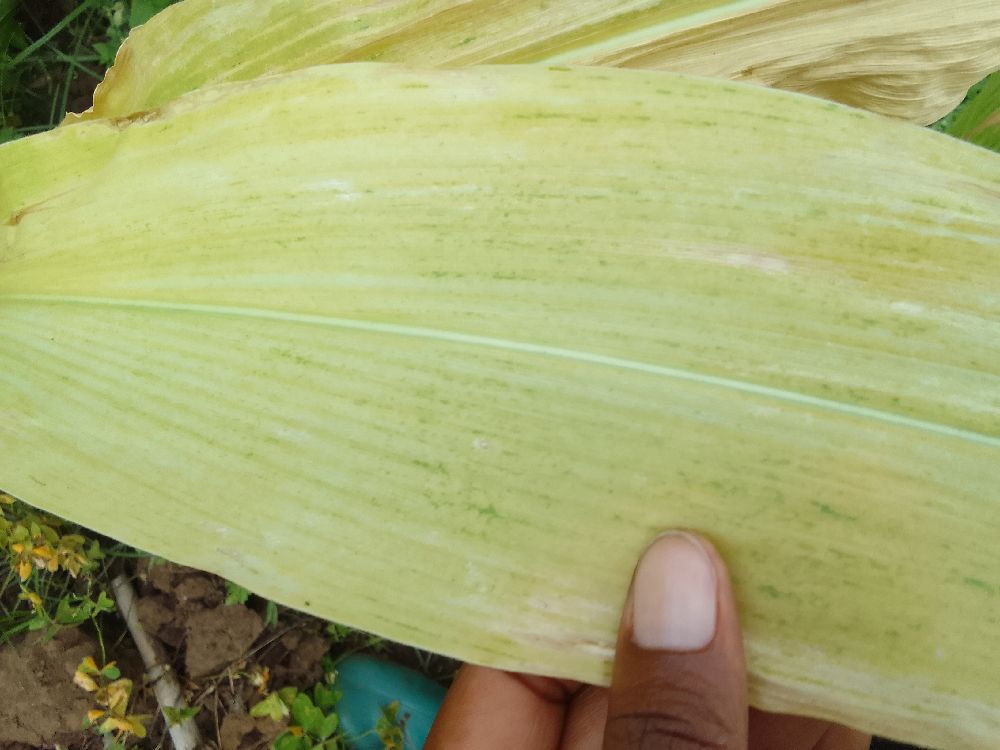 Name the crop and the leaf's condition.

maize, maize lethal necrosis
